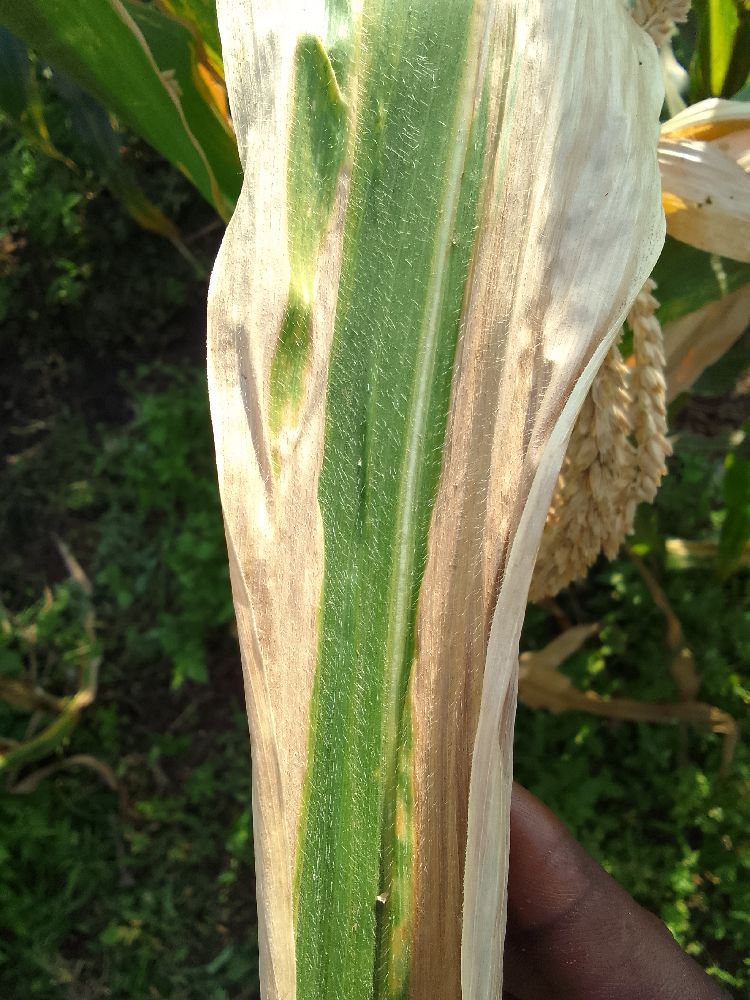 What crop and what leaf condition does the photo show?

maize, maize lethal necrosis
